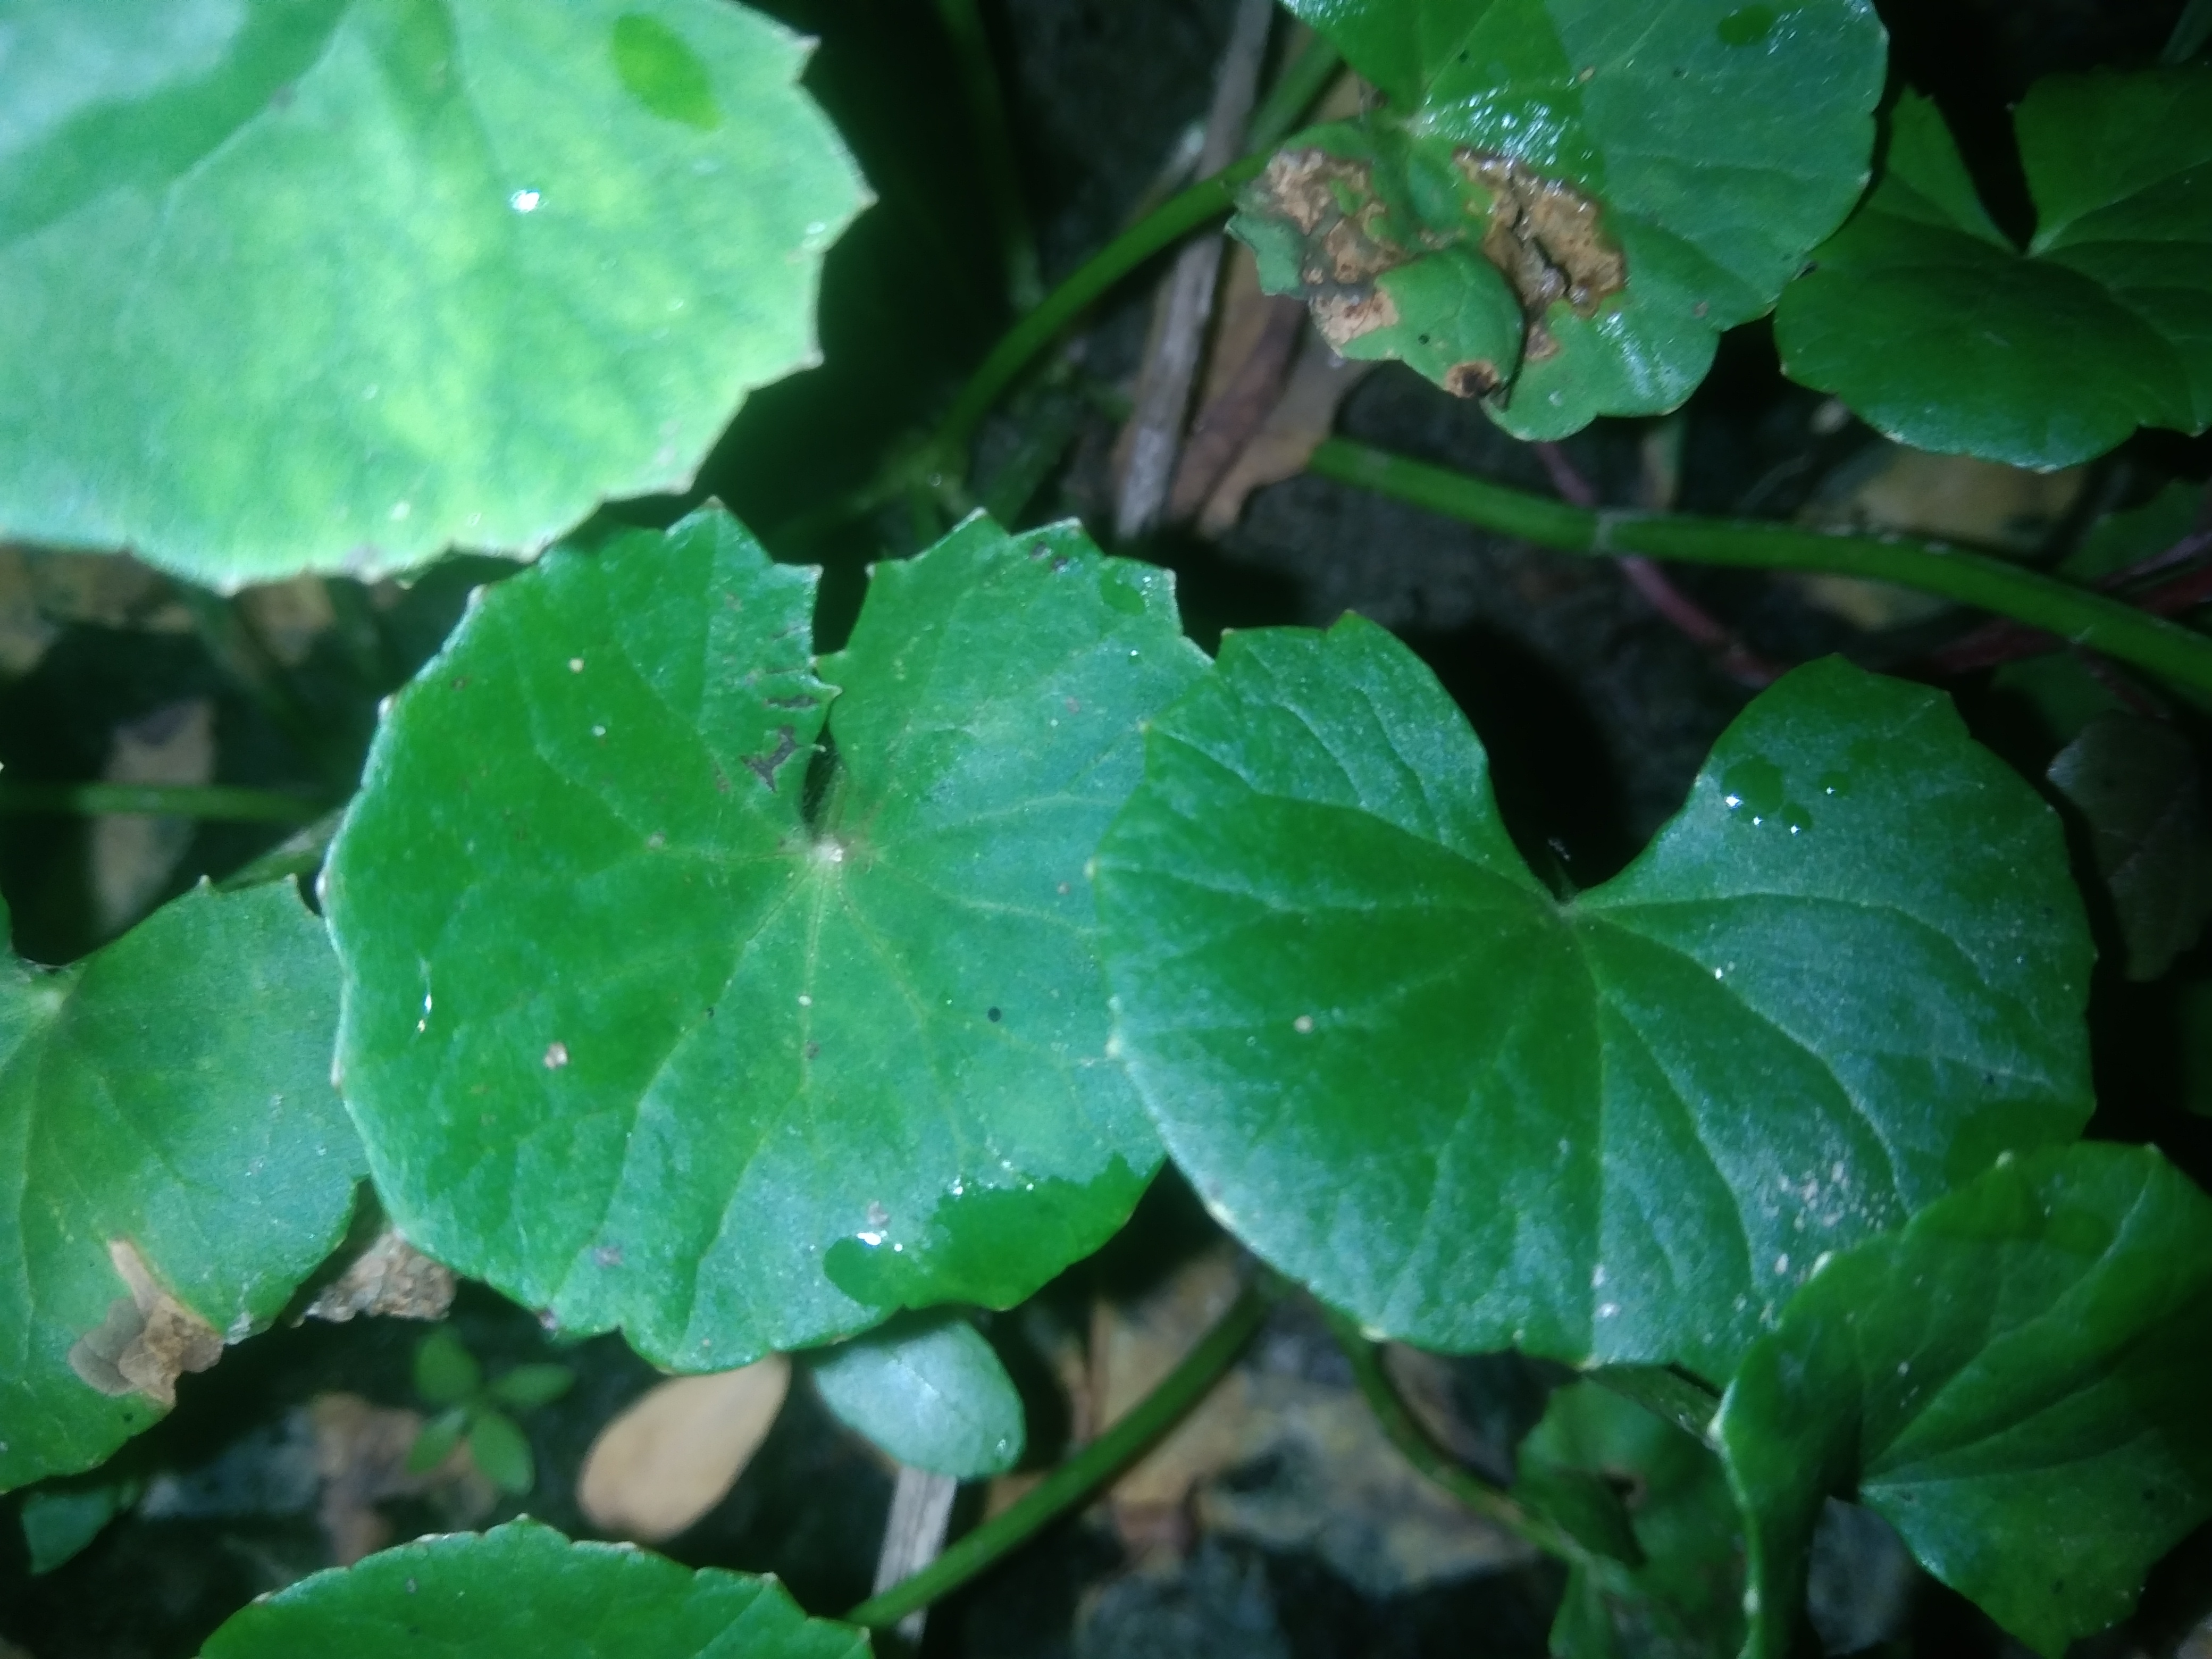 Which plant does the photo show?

thankuni
